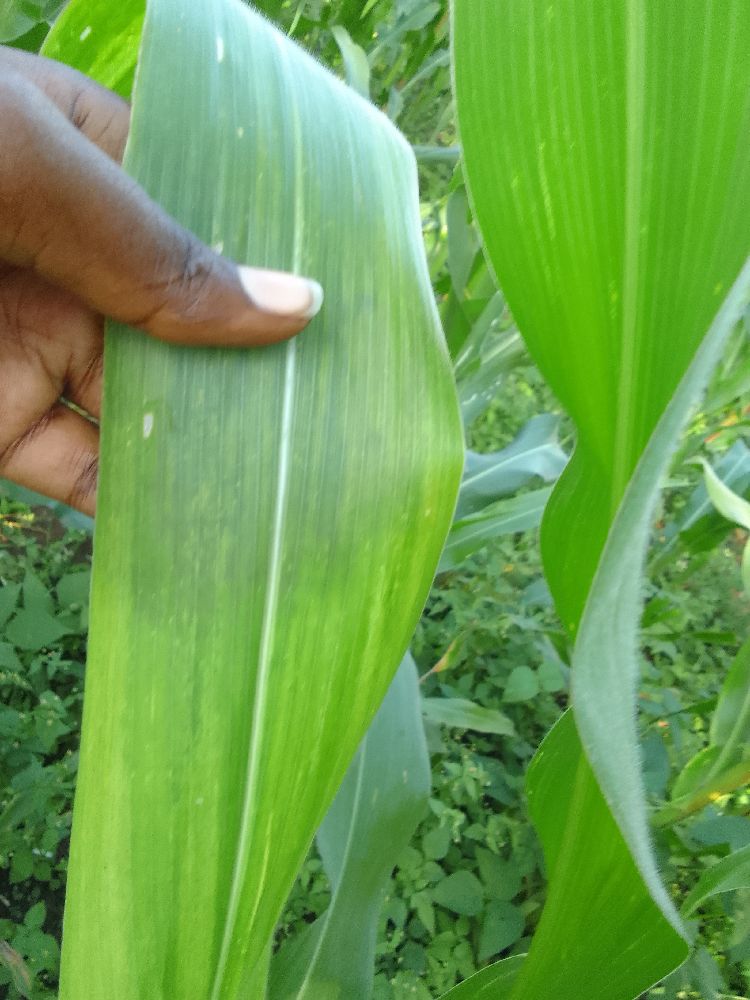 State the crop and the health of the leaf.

maize, maize lethal necrosis
